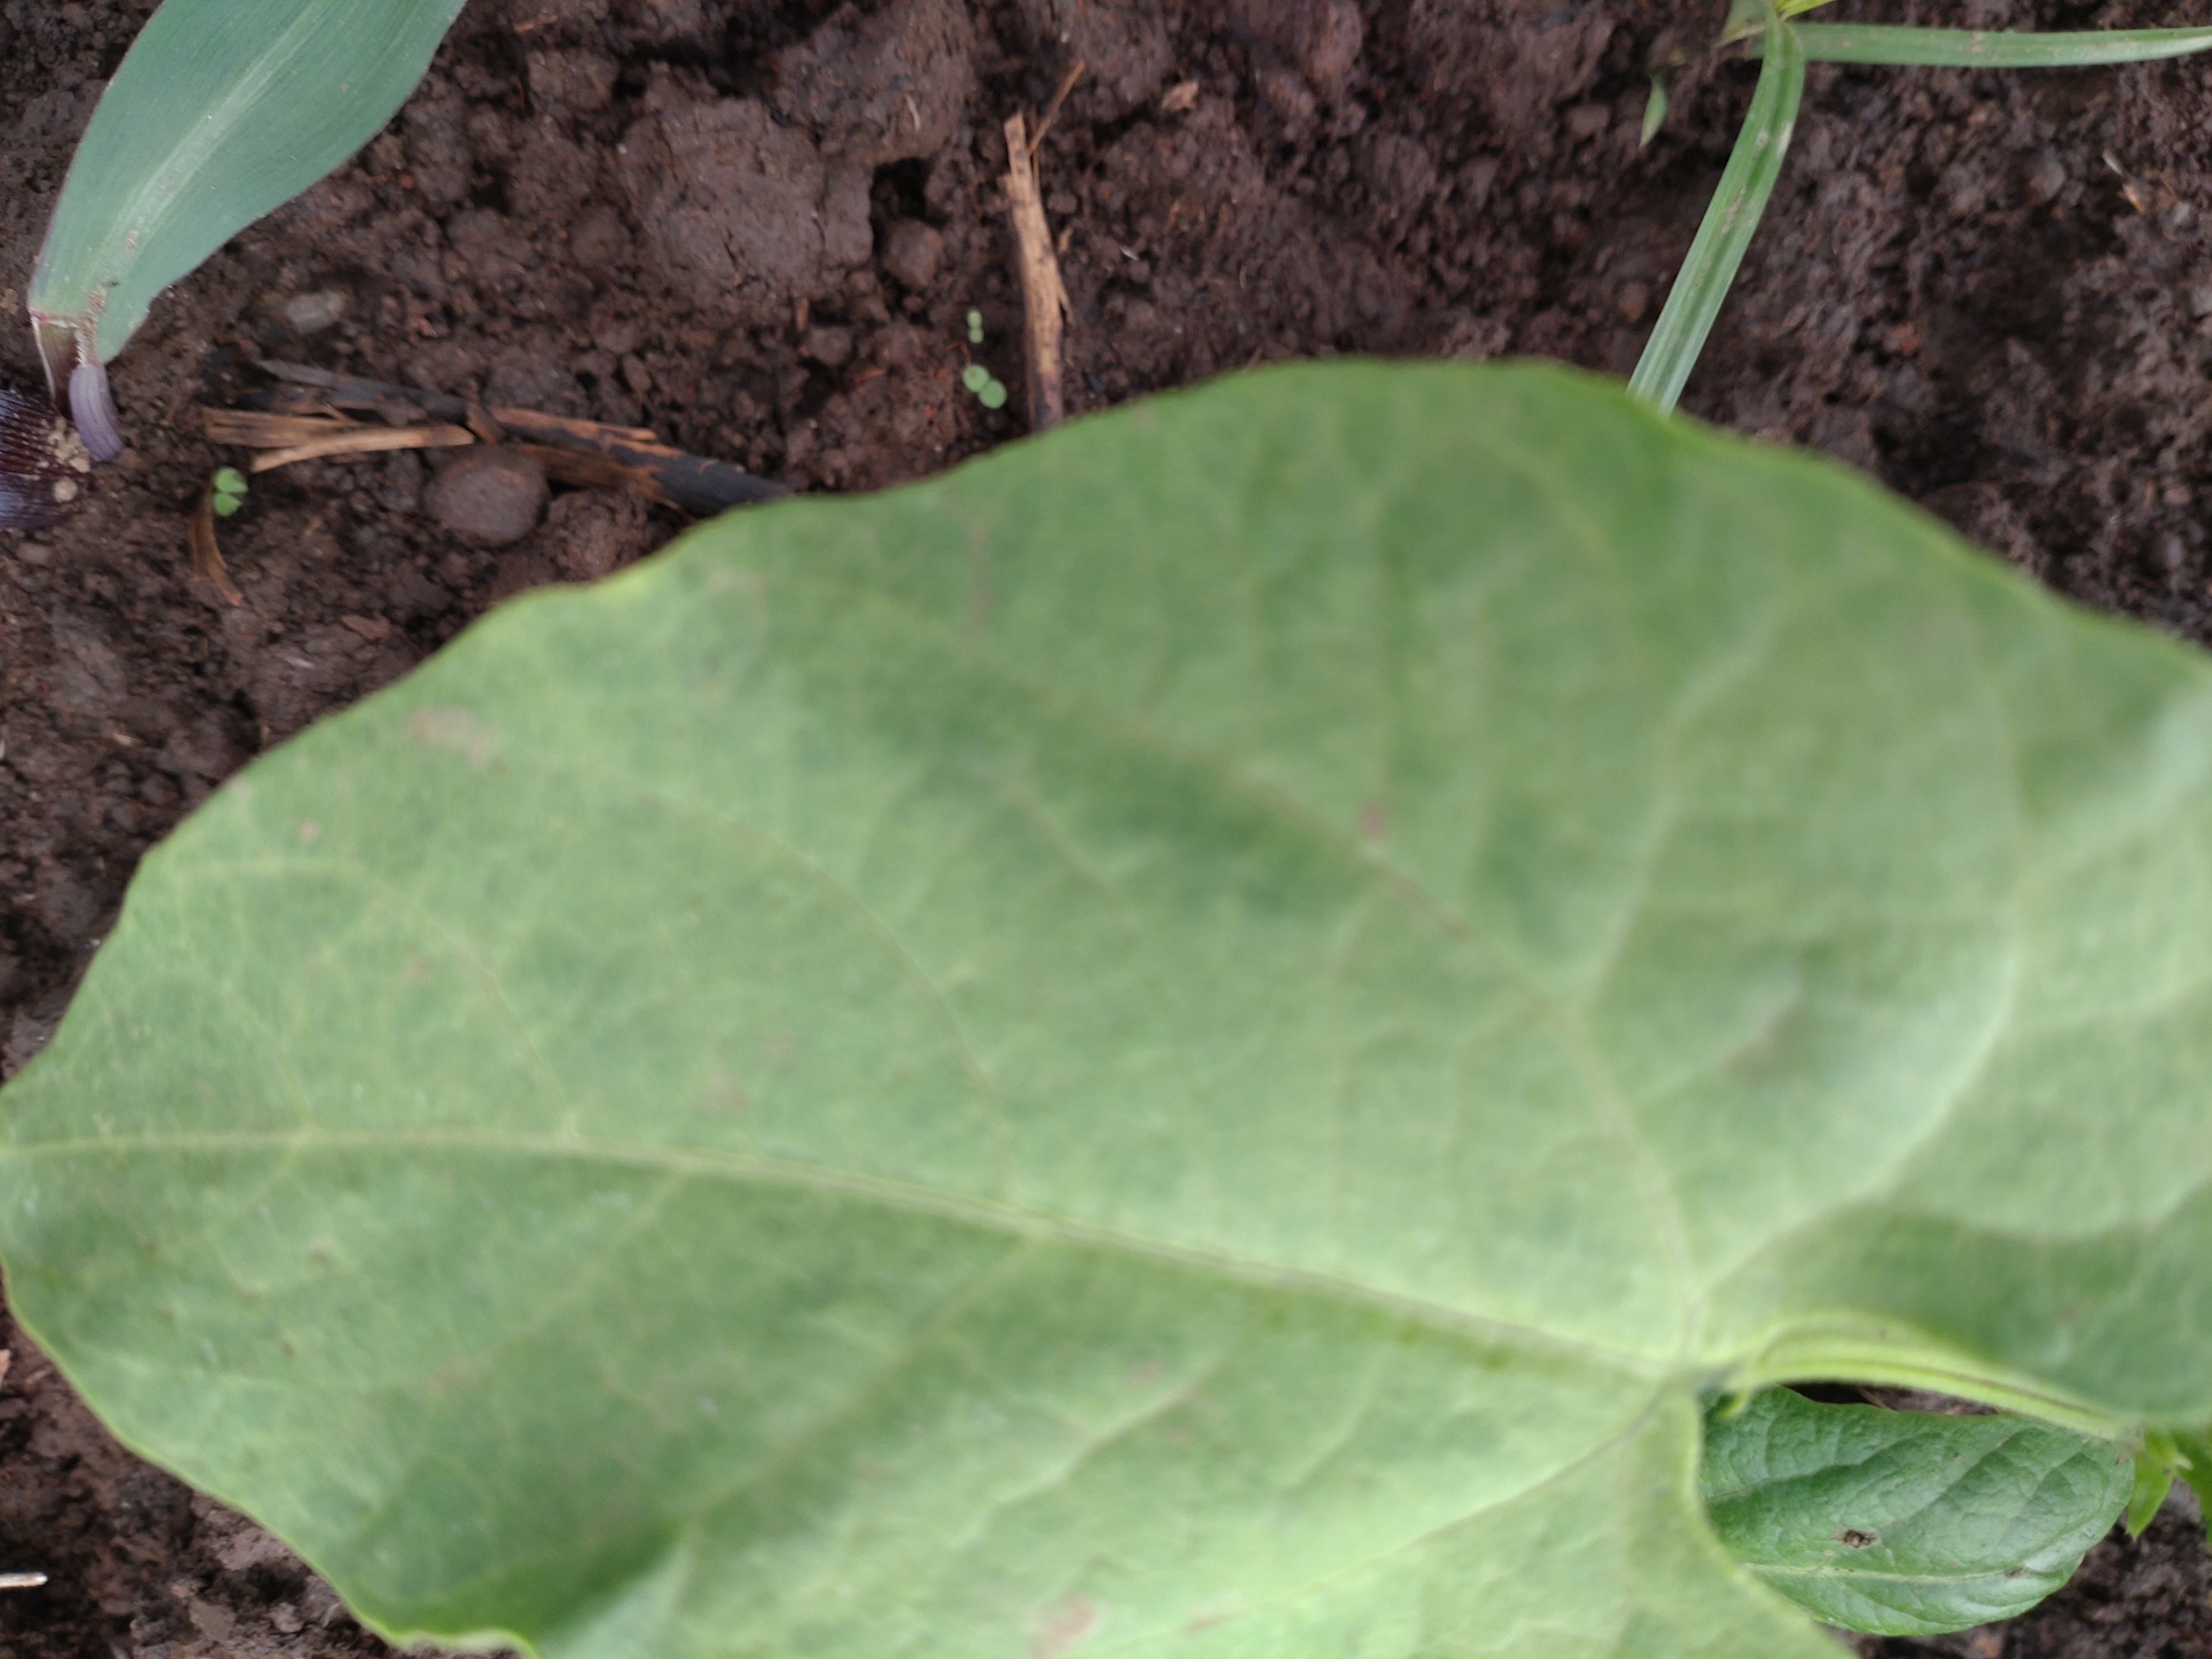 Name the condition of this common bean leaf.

healthy
